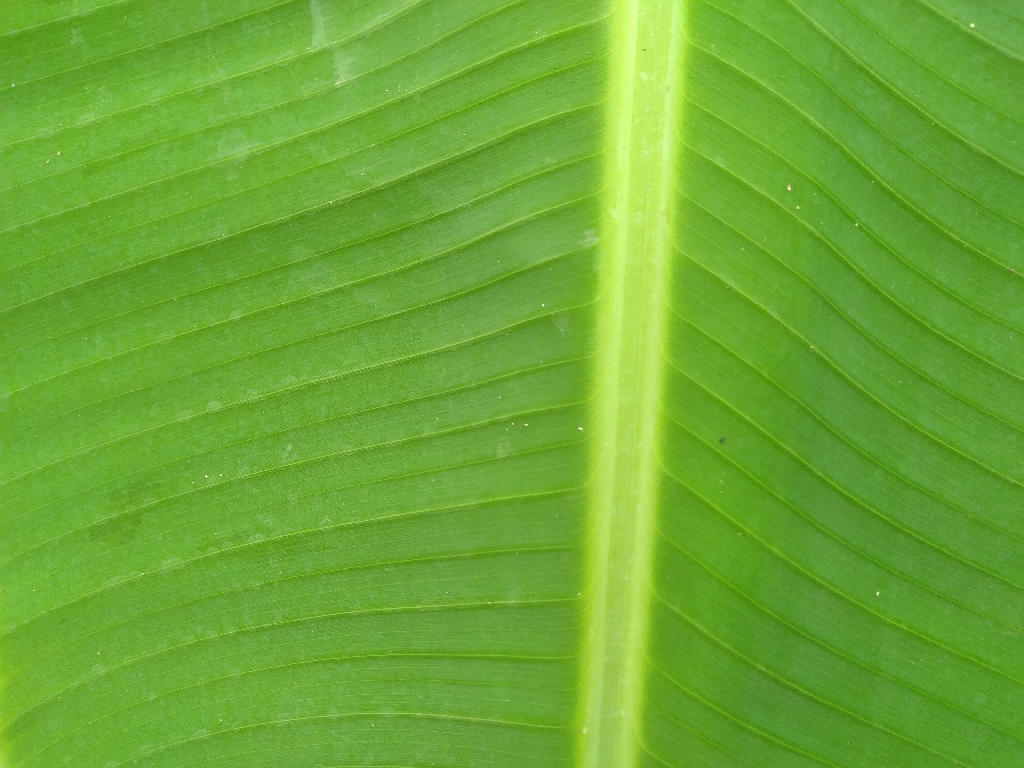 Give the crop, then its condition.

banana, healthy
